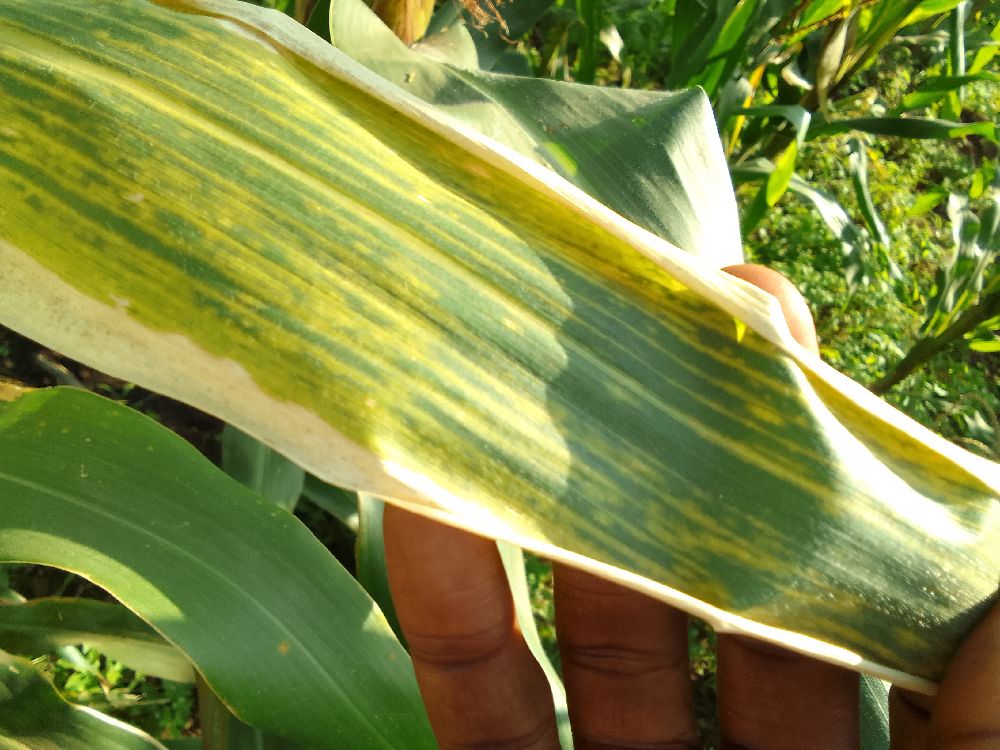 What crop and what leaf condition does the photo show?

maize, maize lethal necrosis
